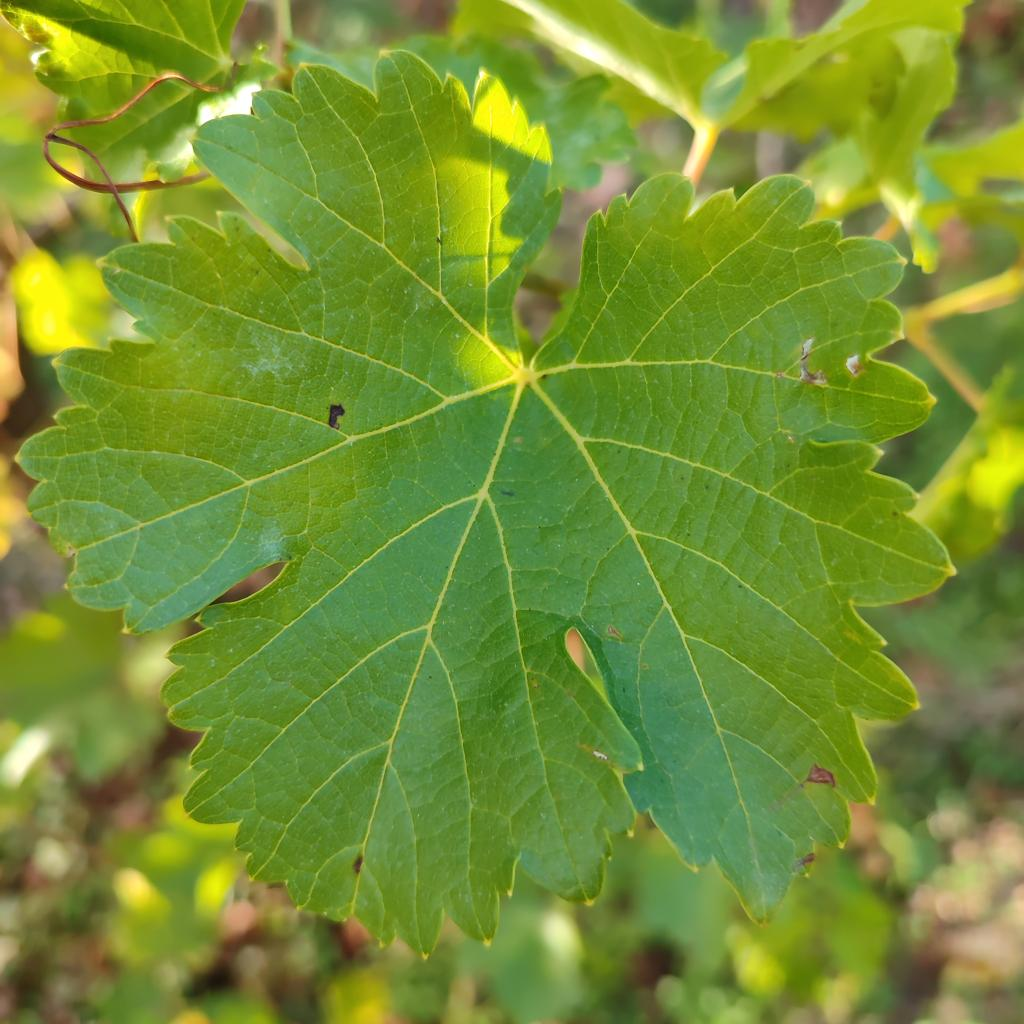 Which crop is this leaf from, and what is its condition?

grapevine, powdery mildew
